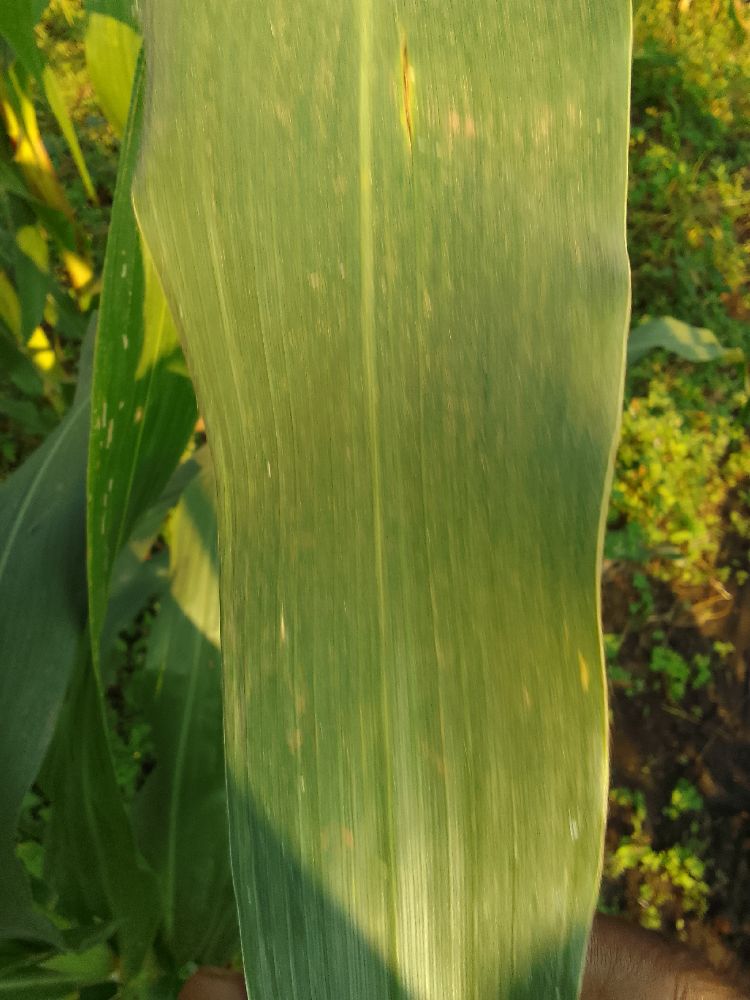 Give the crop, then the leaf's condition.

common bean, healthy
